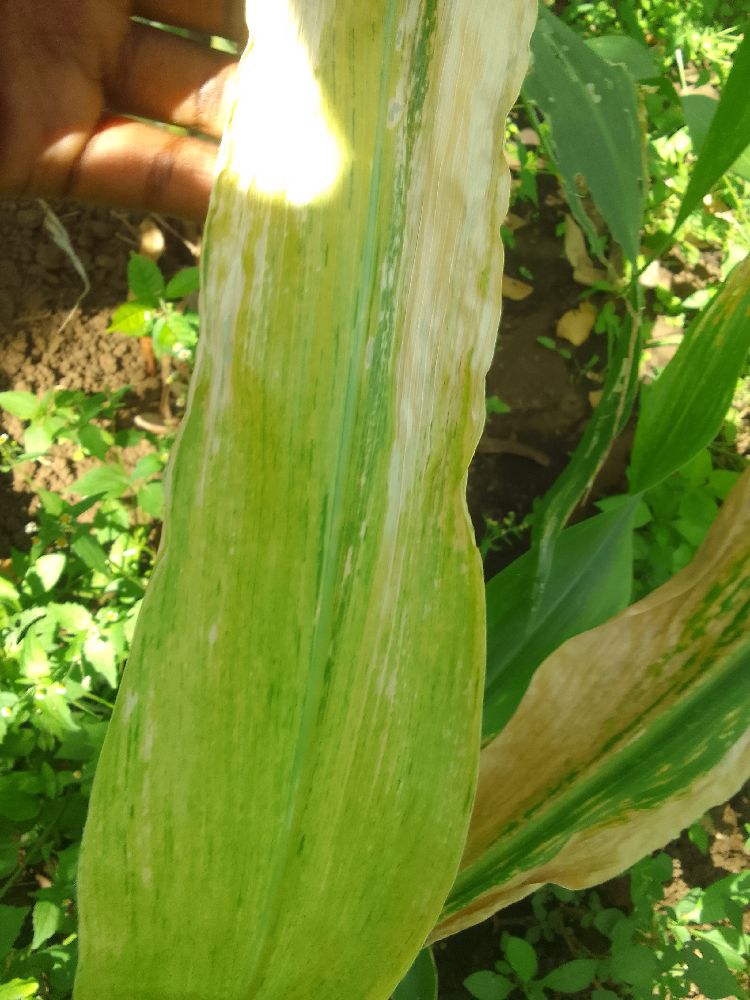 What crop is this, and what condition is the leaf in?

maize, maize lethal necrosis
